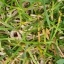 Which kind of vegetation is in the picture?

grass
